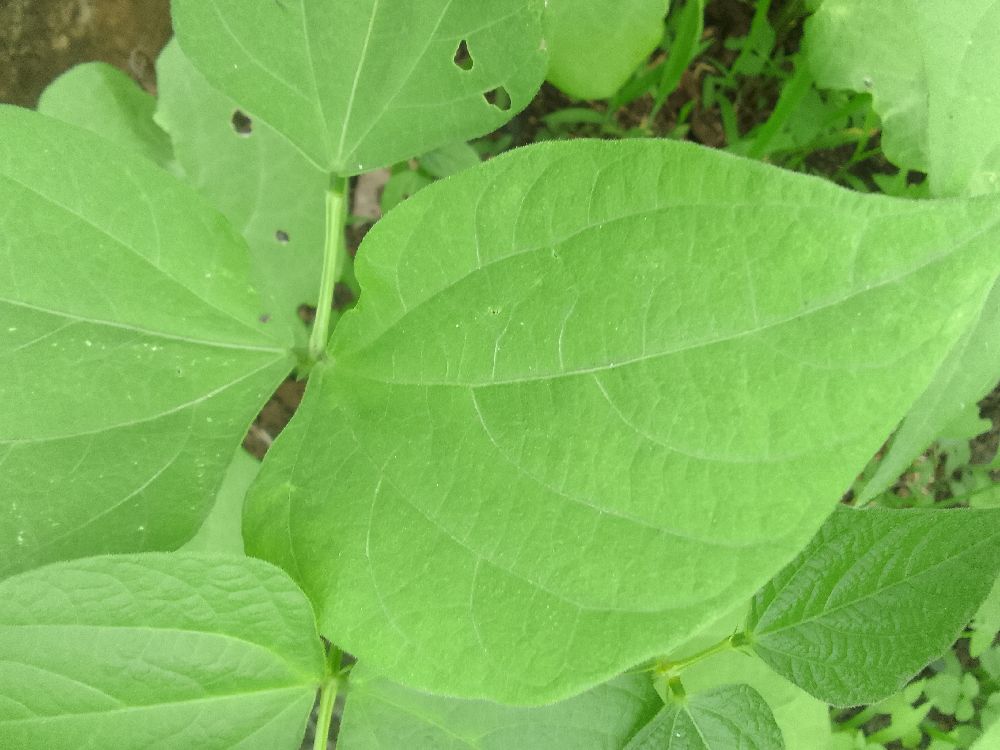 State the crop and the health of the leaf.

common bean, healthy
